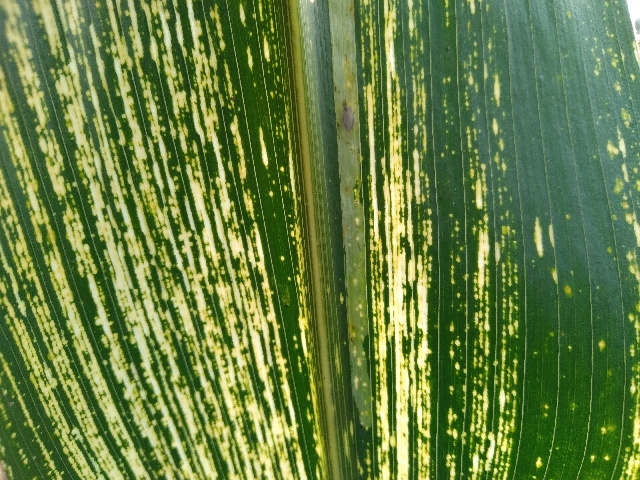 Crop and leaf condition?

maize, maize streak virus
